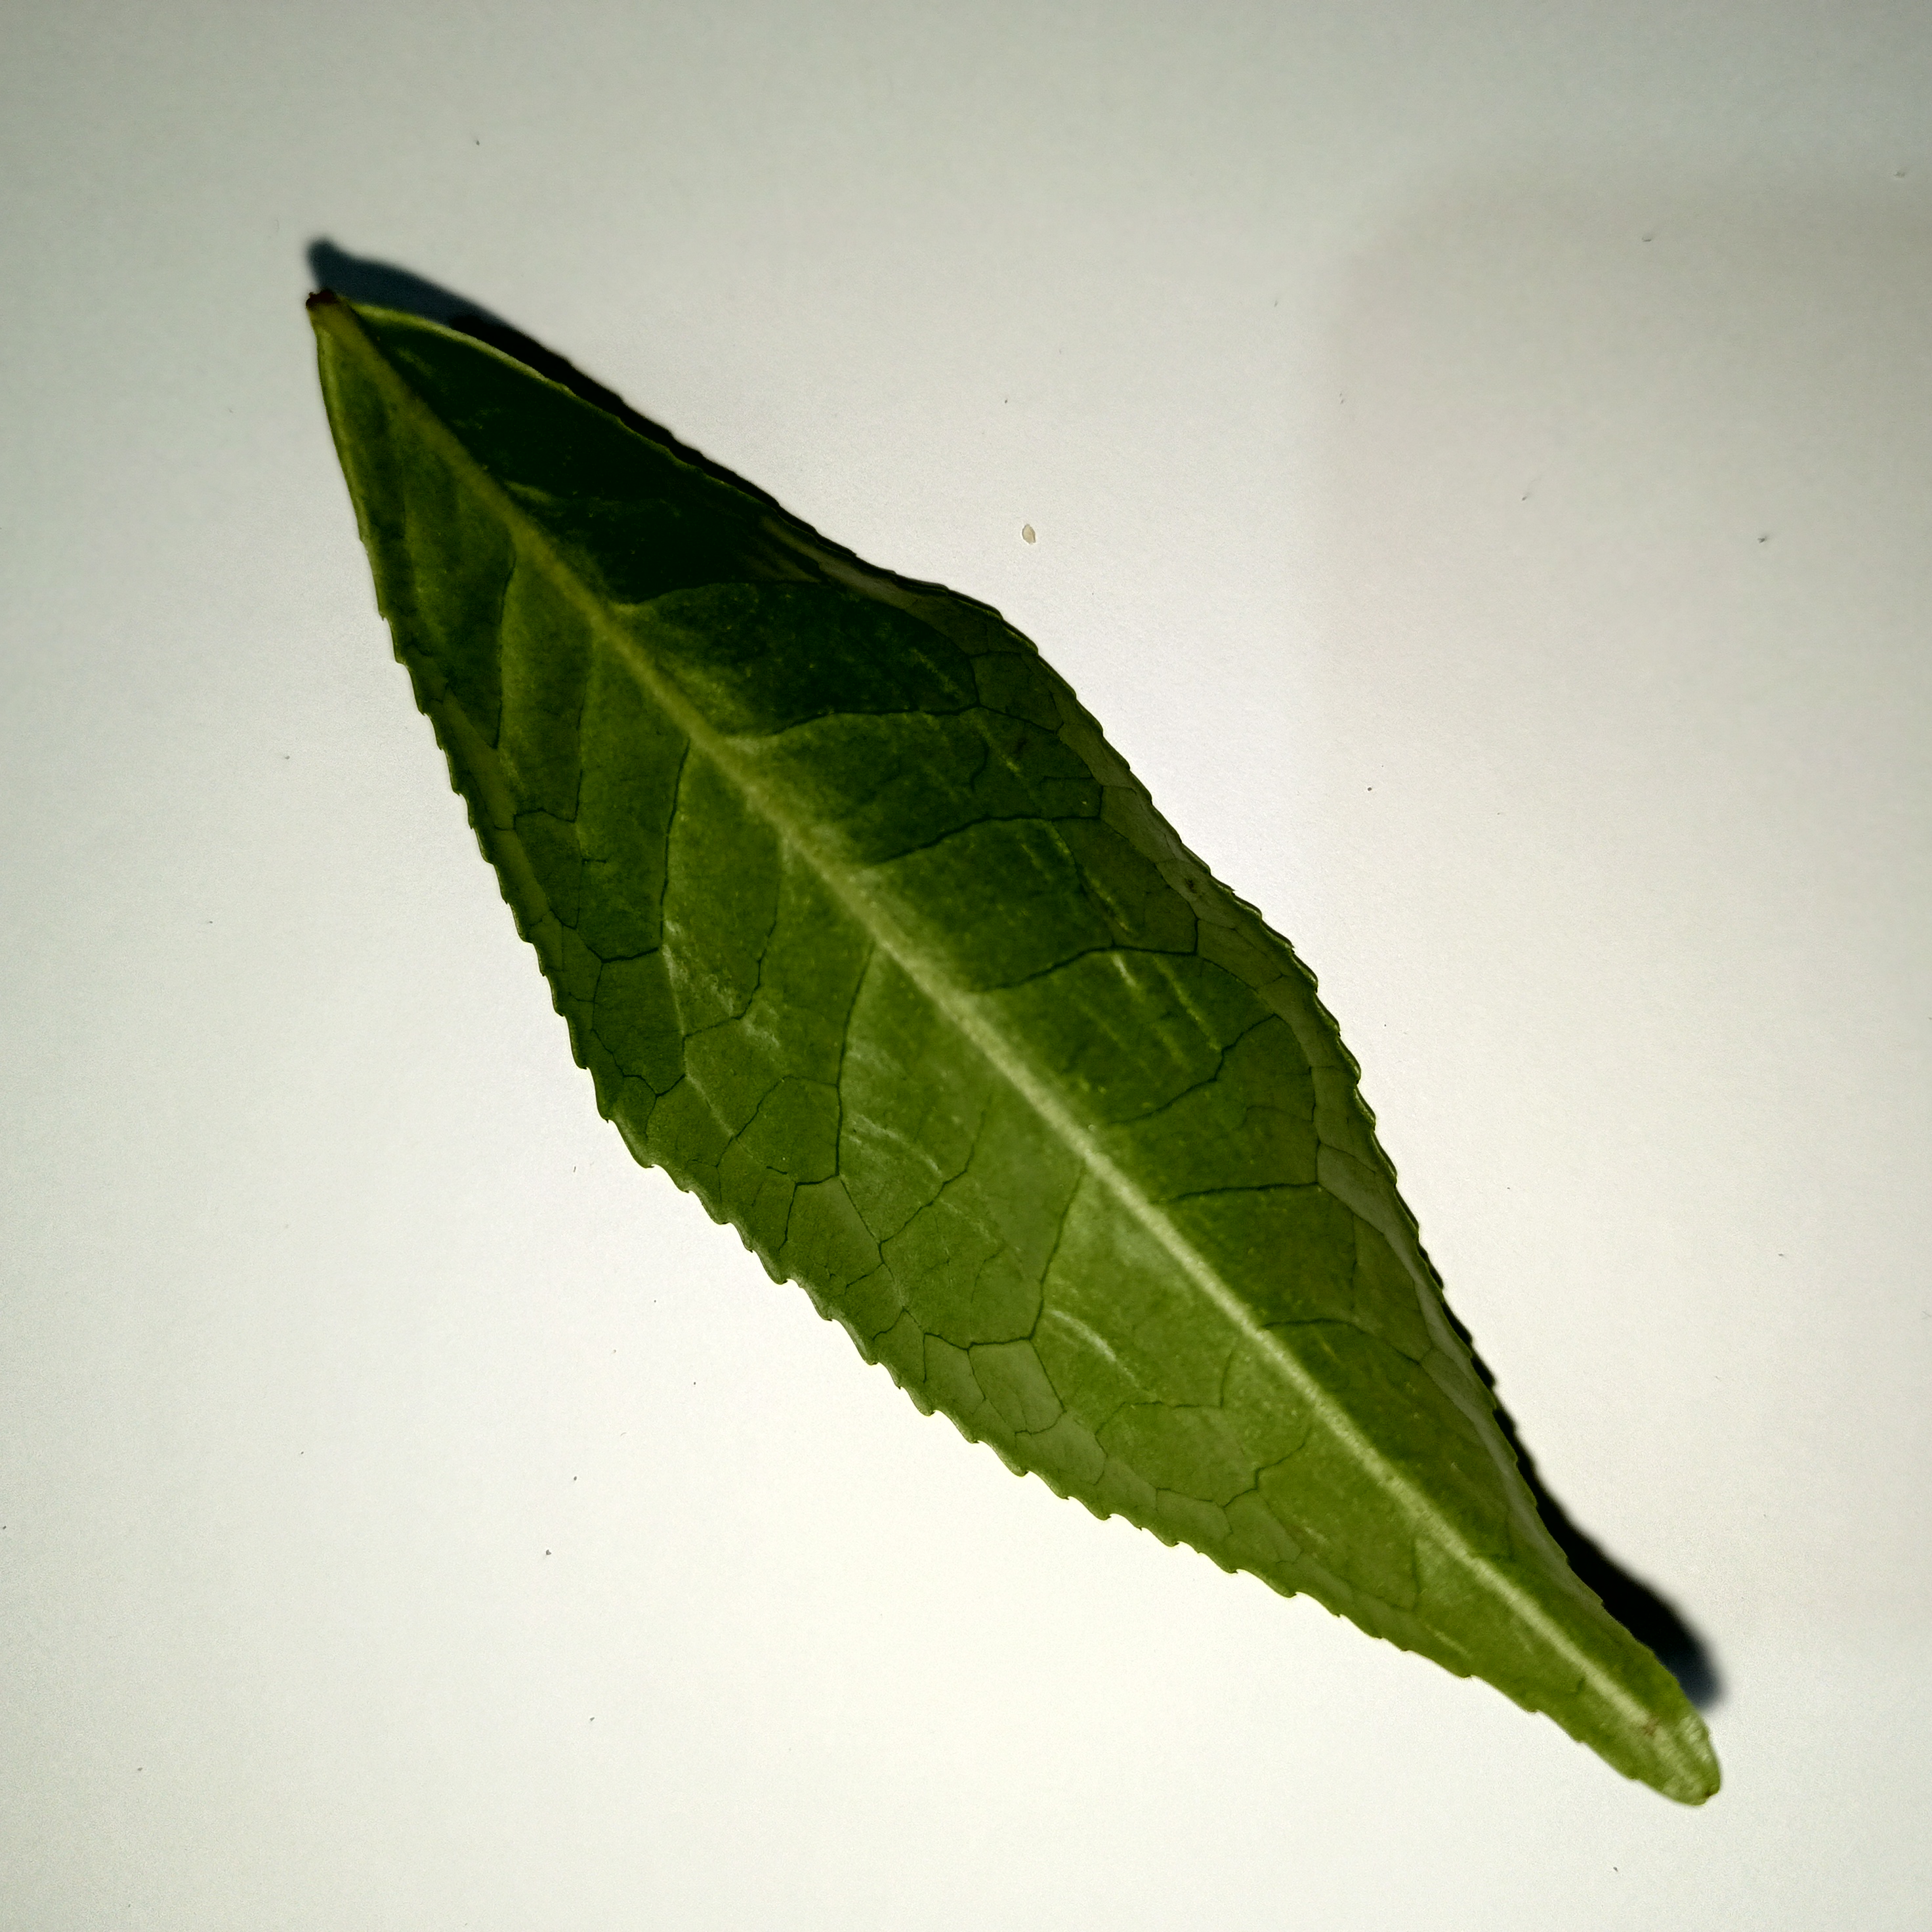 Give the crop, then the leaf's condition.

tea, healthy
